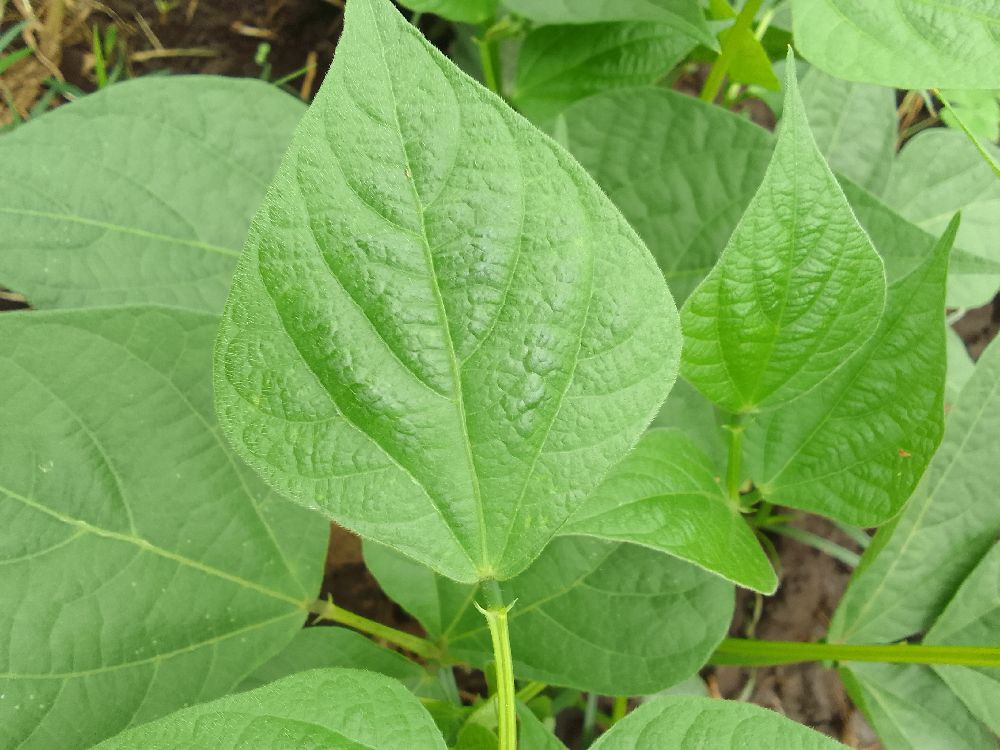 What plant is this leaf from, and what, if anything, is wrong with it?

common bean, healthy
